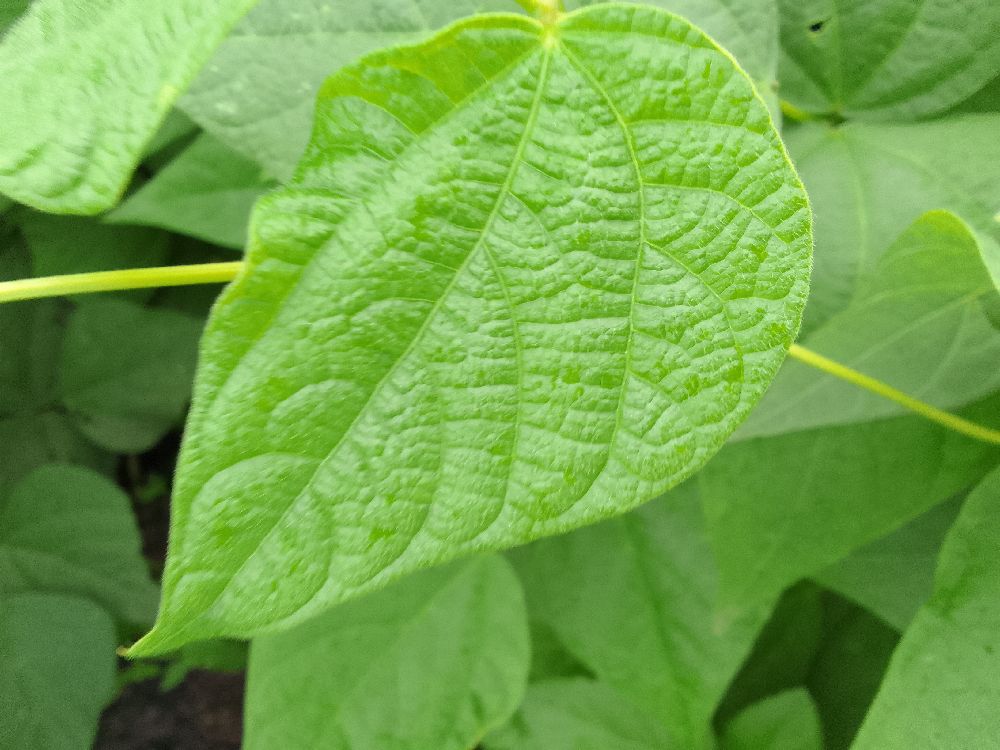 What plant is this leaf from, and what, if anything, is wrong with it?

common bean, healthy
